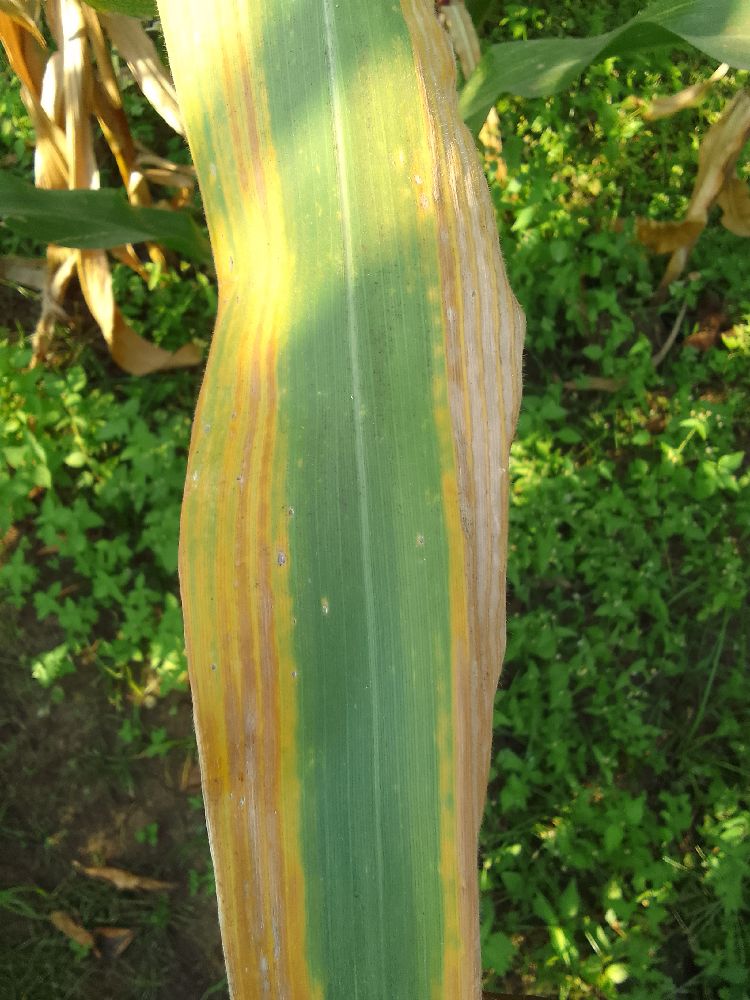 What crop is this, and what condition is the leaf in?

maize, maize lethal necrosis
